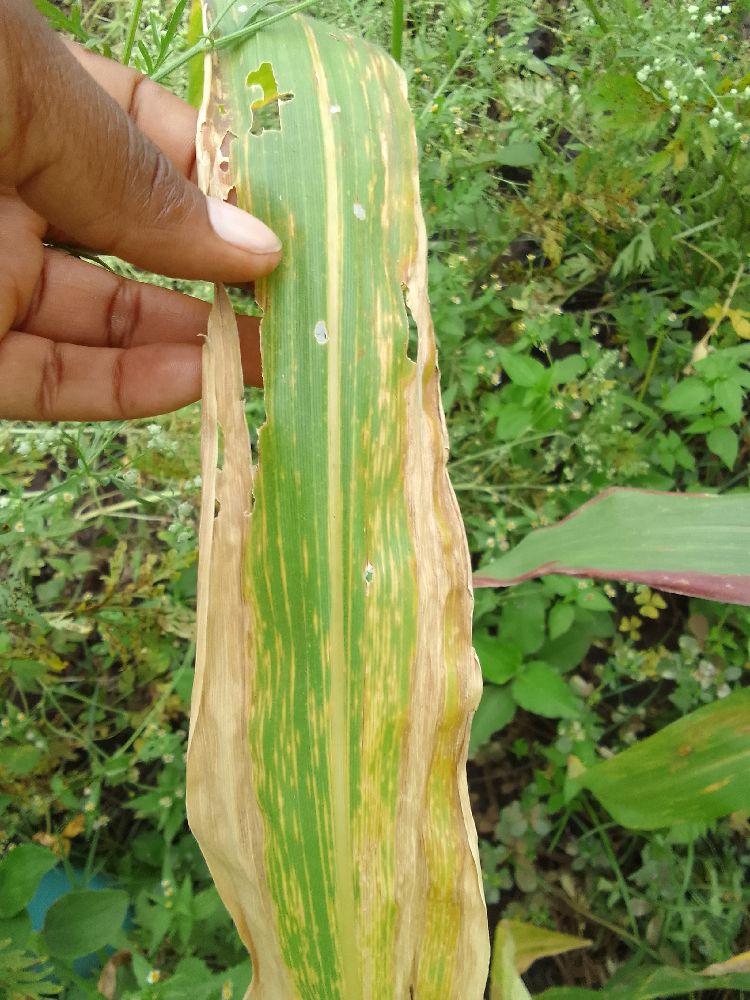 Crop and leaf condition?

maize, maize lethal necrosis
